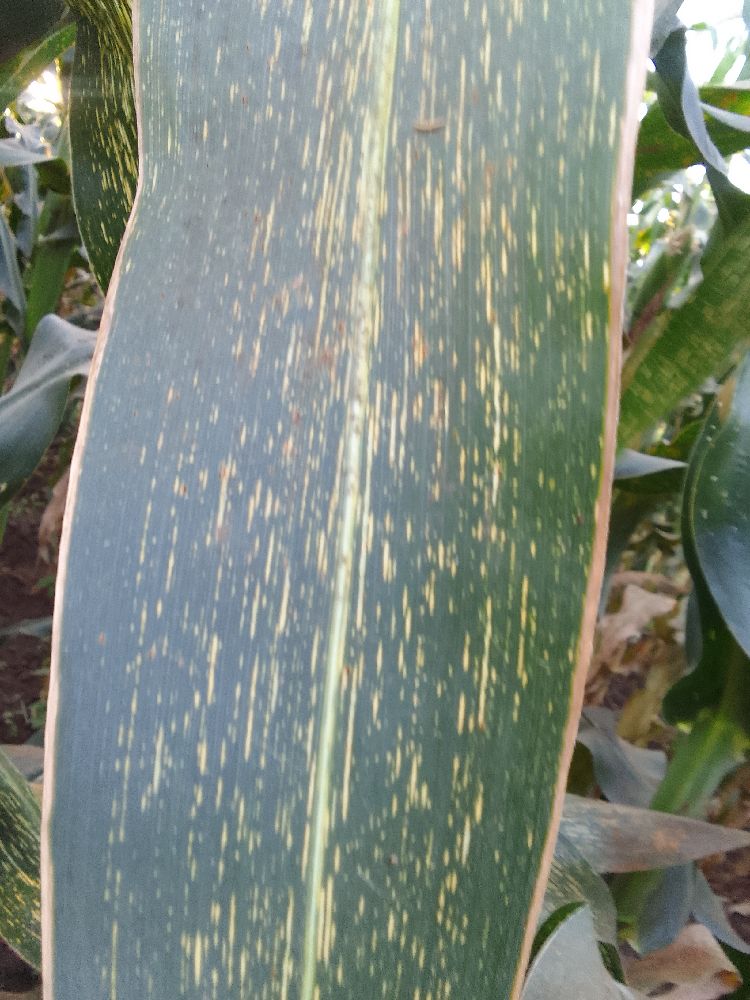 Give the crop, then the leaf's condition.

maize, maize streak virus
